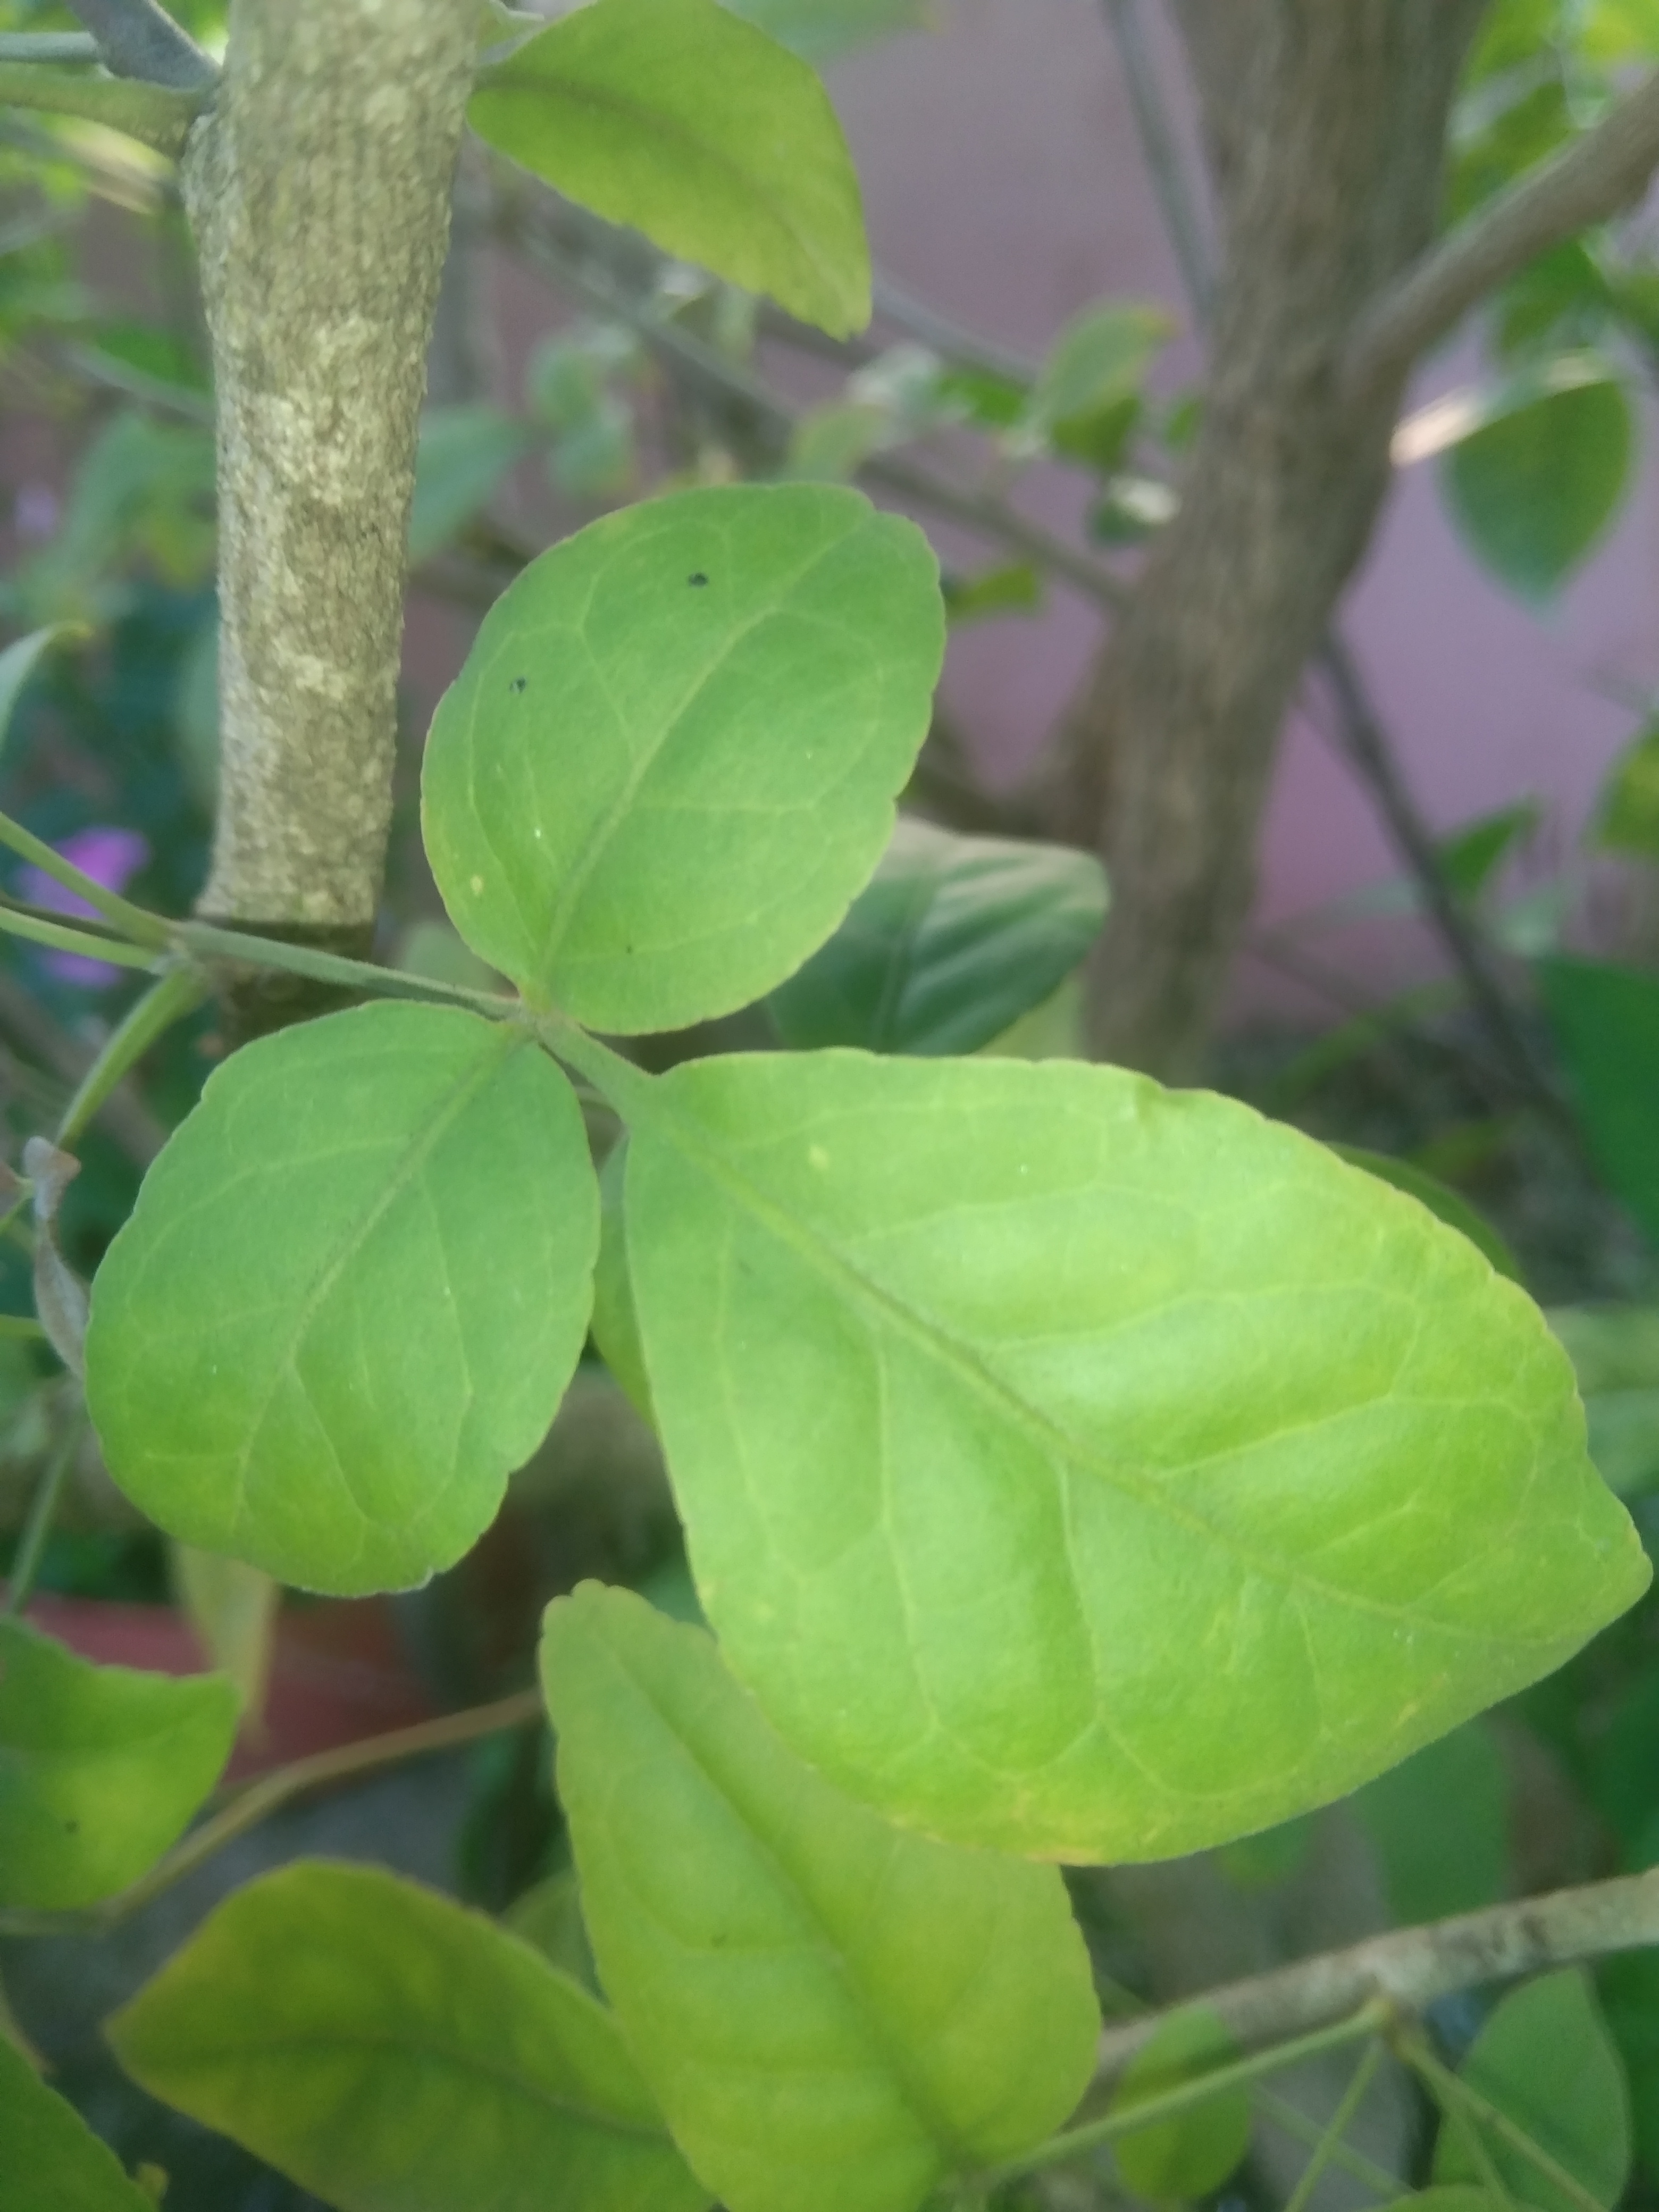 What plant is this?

wood apple
